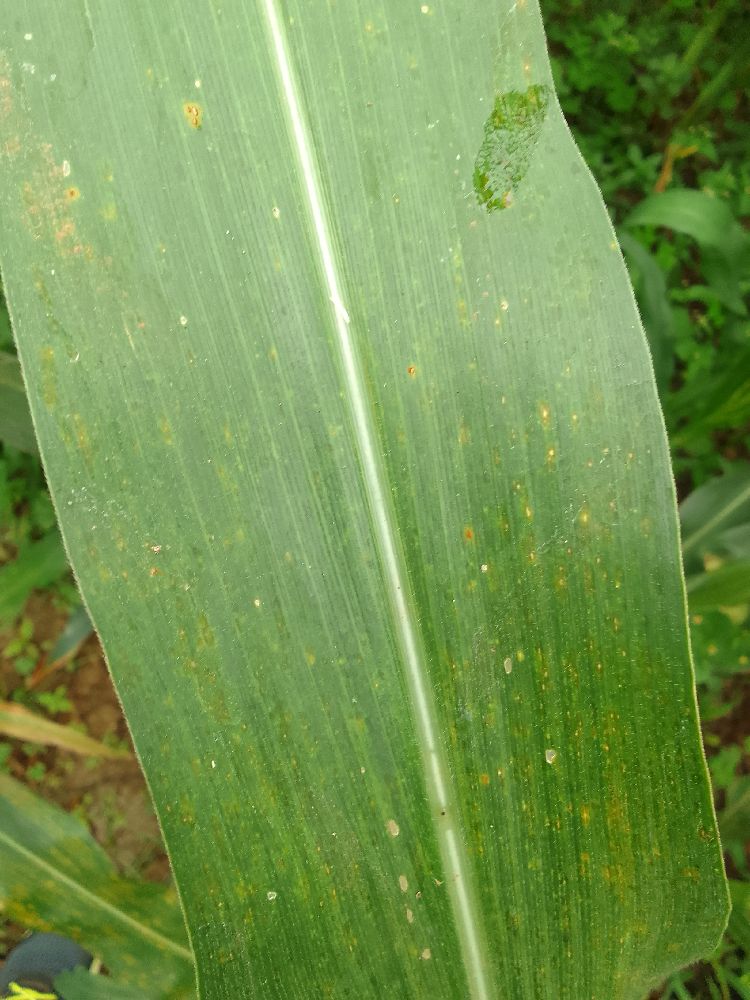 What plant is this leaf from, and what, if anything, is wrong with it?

maize, healthy
